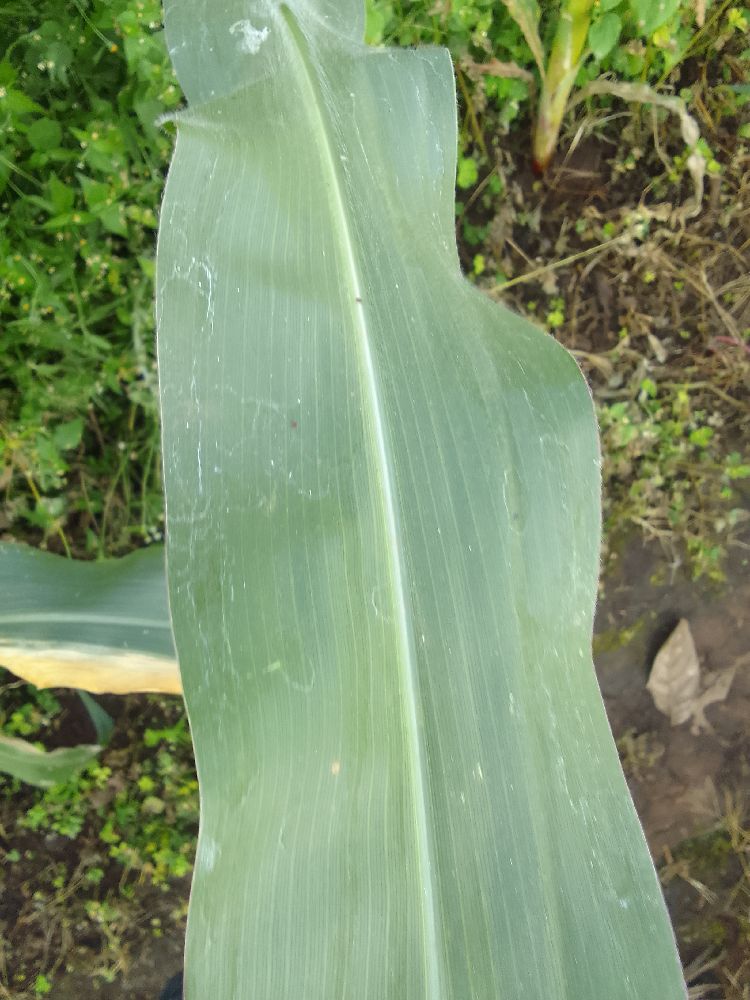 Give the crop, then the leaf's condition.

maize, healthy
